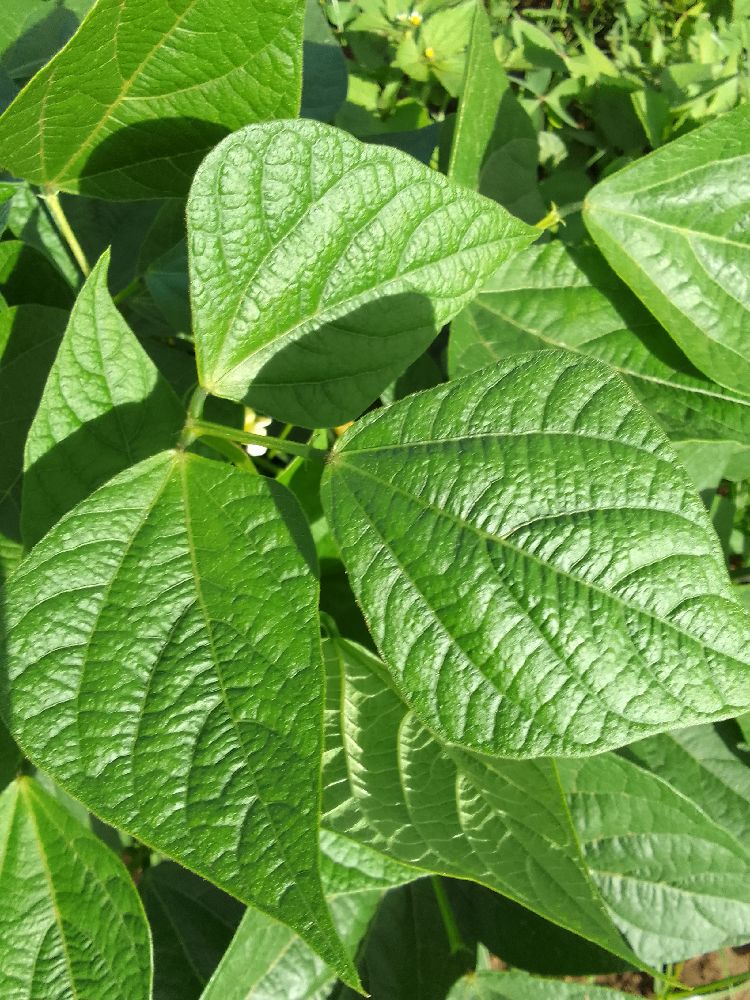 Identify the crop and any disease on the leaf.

common bean, healthy
